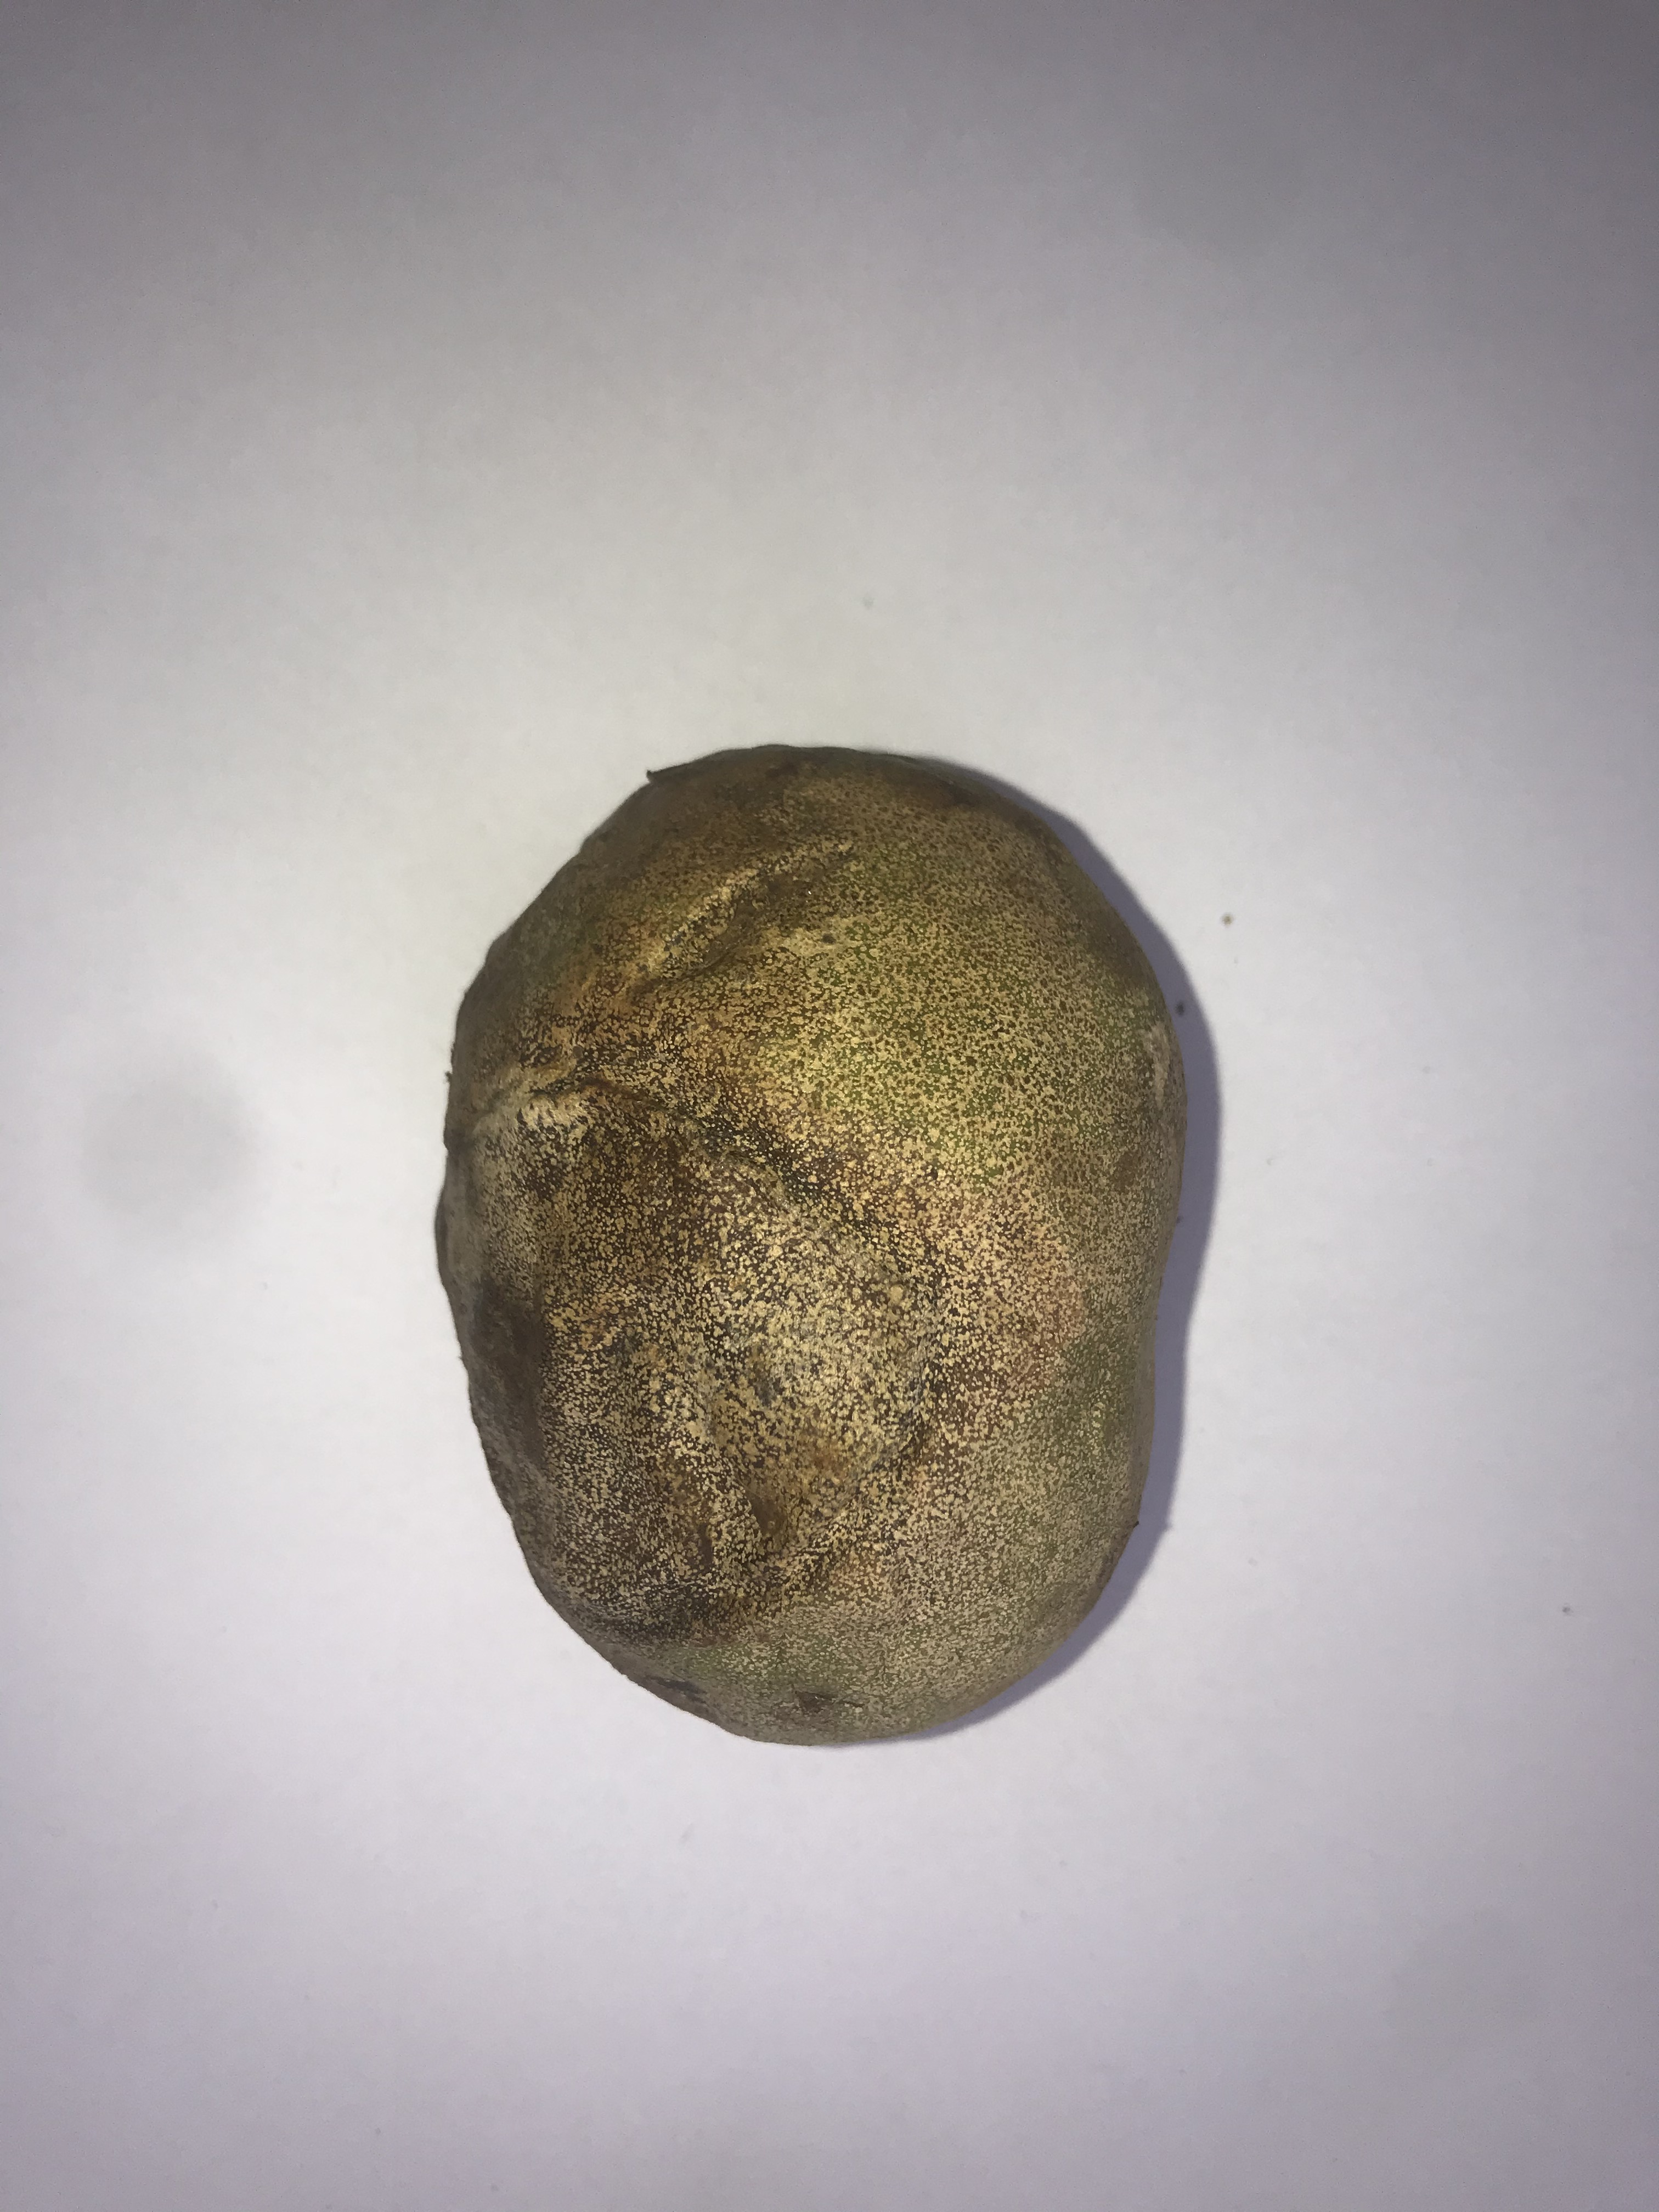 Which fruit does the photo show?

pequi
